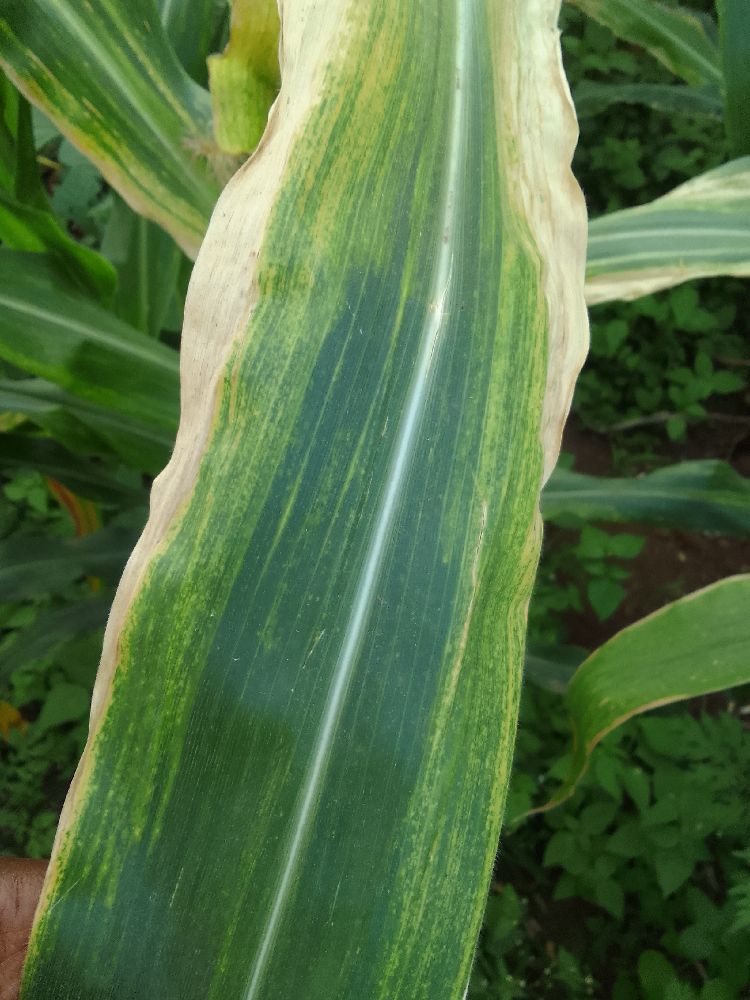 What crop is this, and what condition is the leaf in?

maize, maize lethal necrosis
